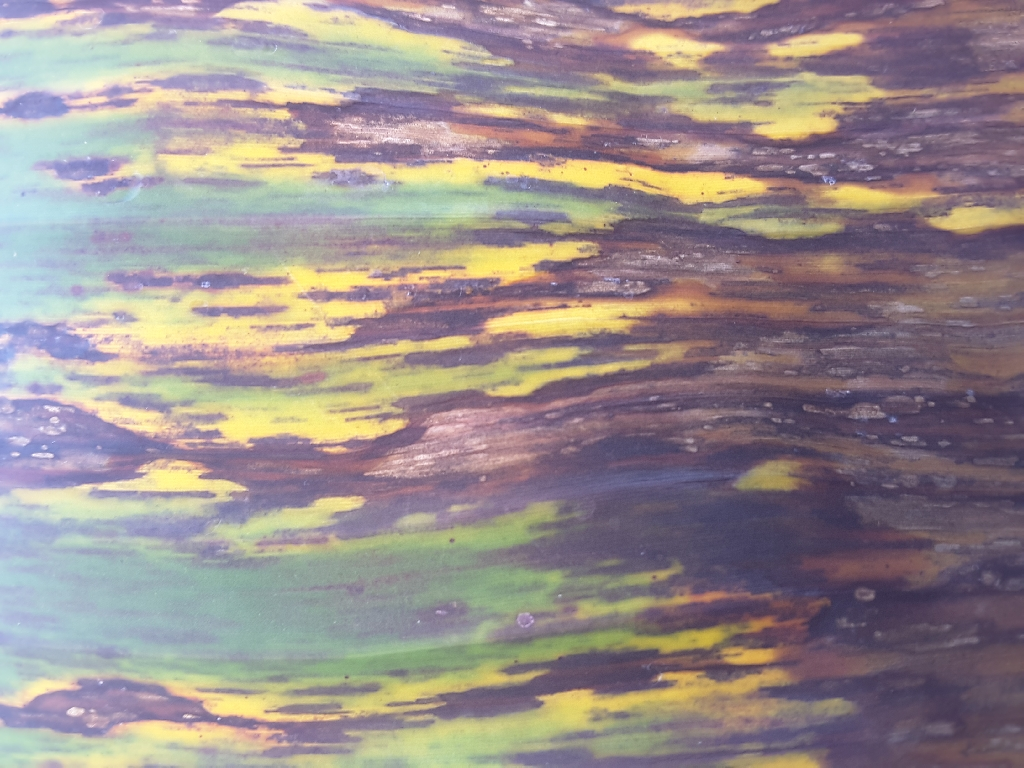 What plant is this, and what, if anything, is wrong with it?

banana, black sigatoka
